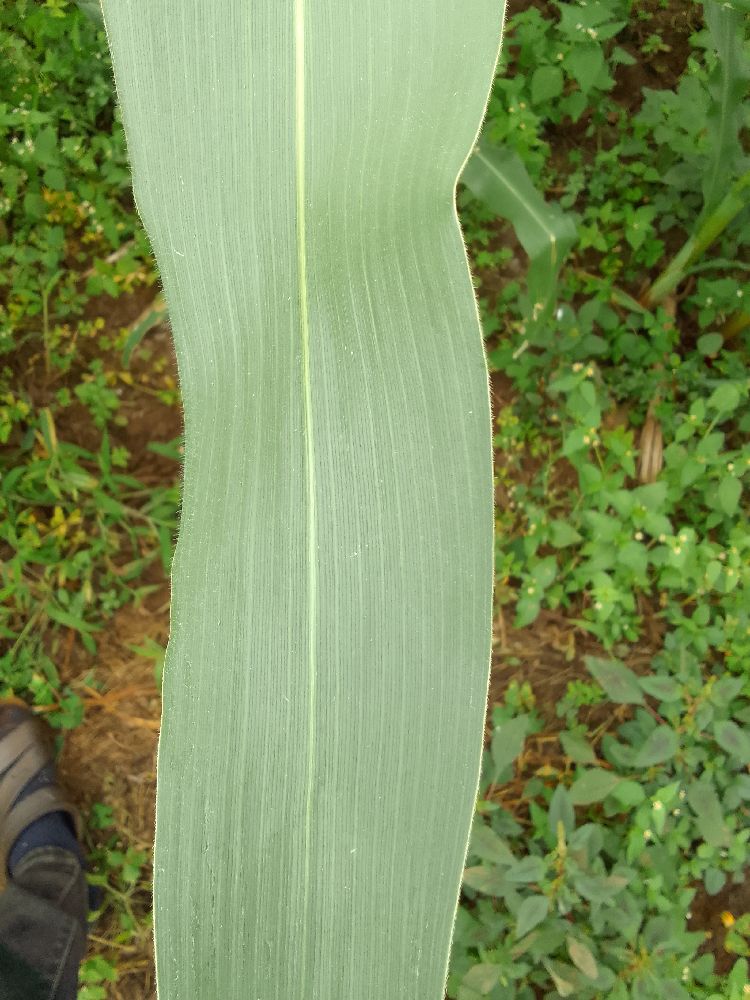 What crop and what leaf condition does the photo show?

maize, healthy
